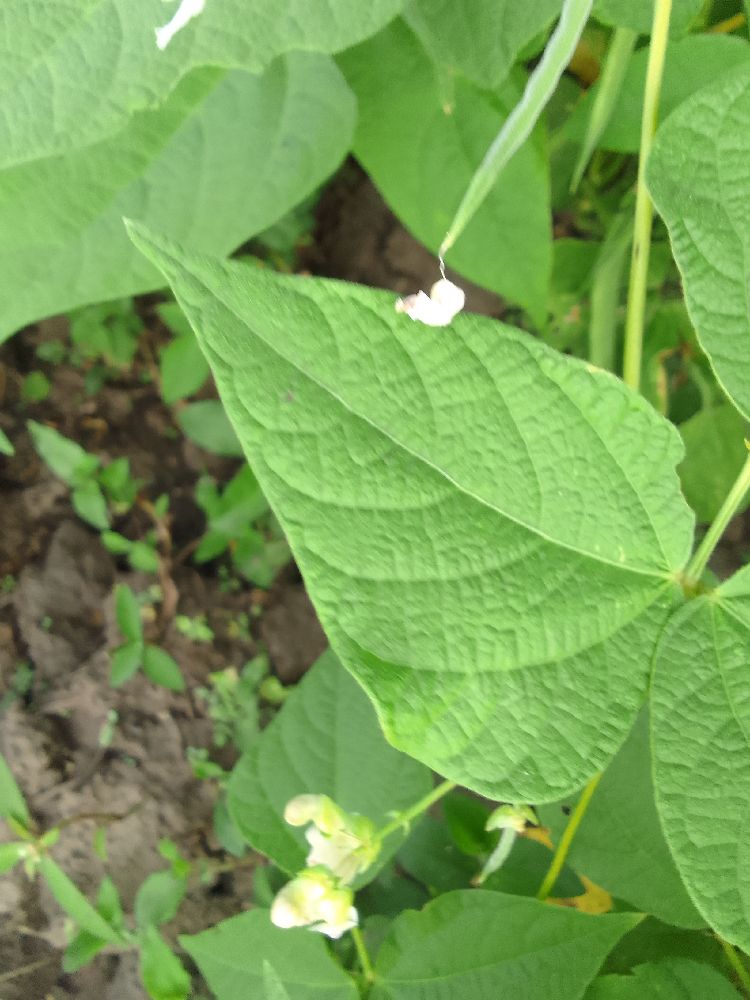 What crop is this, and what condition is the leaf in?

common bean, healthy
